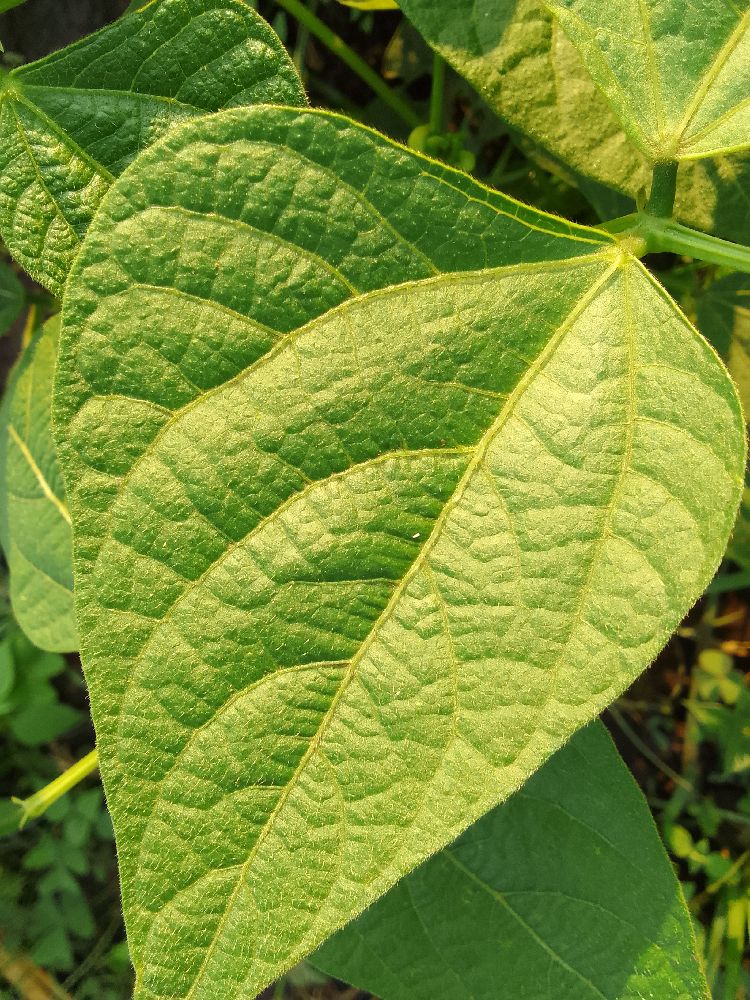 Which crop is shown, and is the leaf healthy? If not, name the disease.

common bean, healthy
